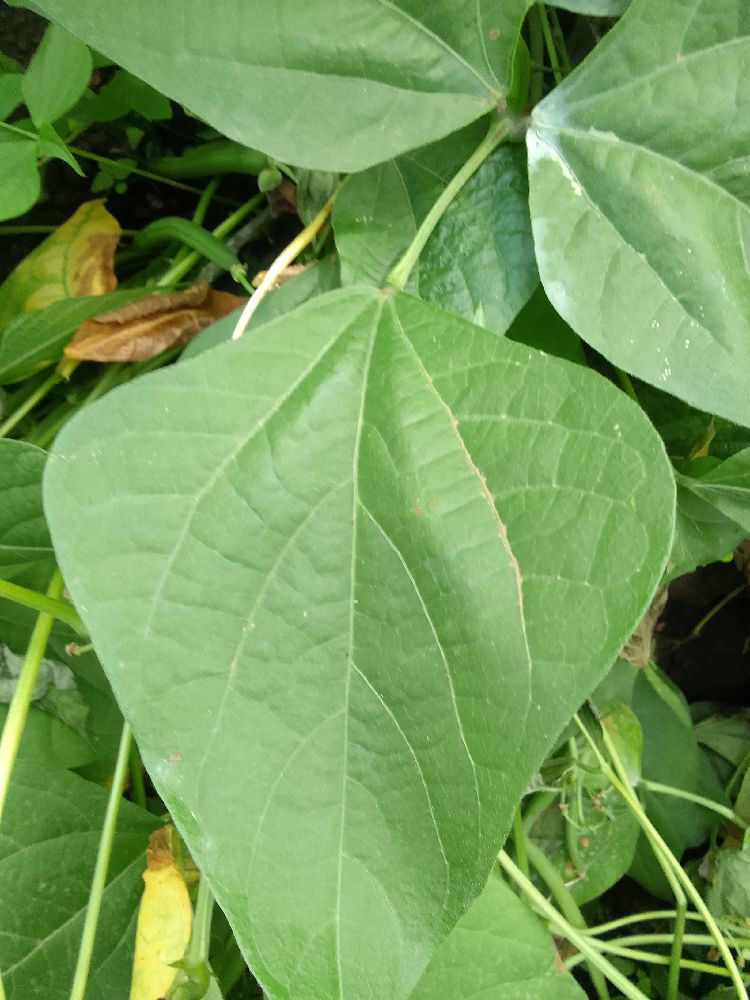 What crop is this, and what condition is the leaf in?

common bean, healthy
